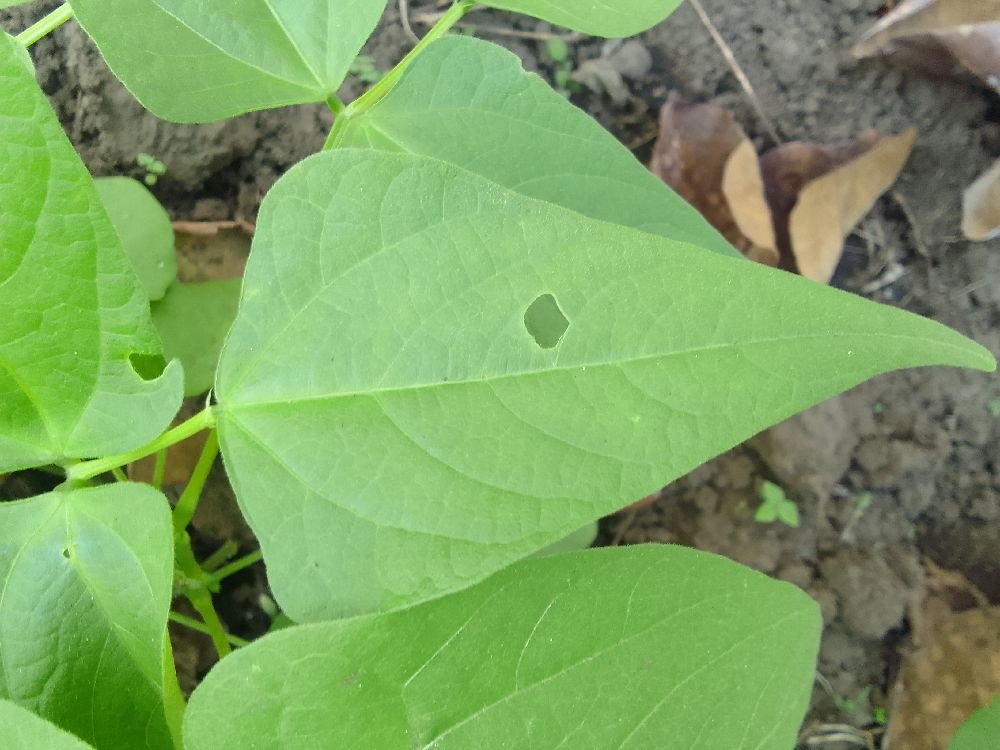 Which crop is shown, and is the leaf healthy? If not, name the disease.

common bean, healthy
